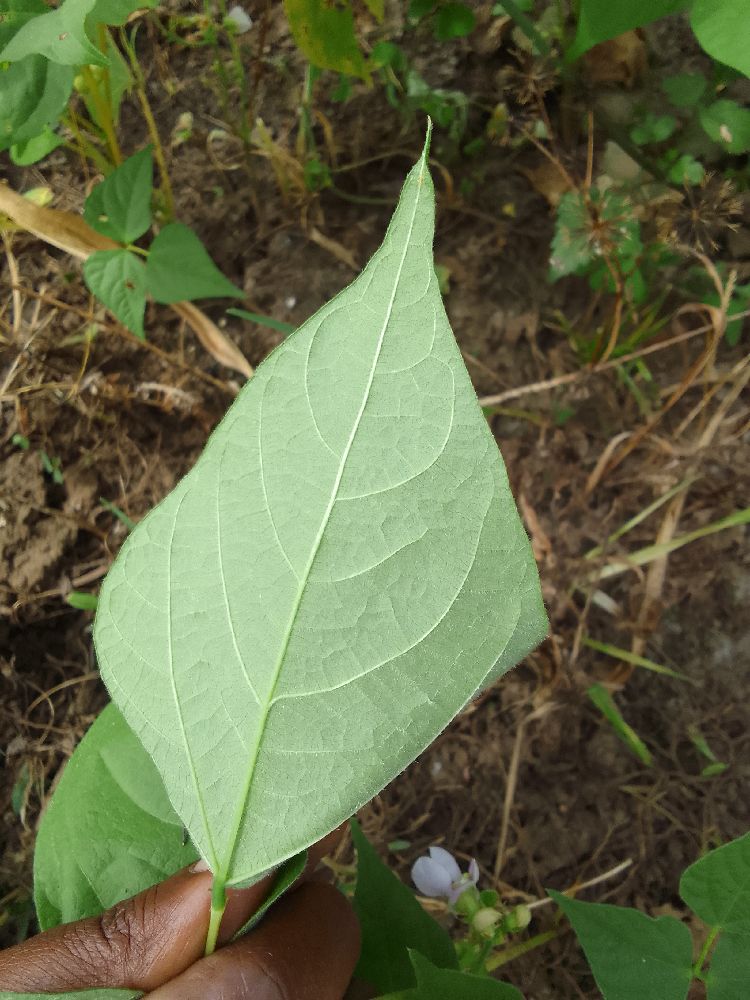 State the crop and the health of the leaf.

common bean, healthy
